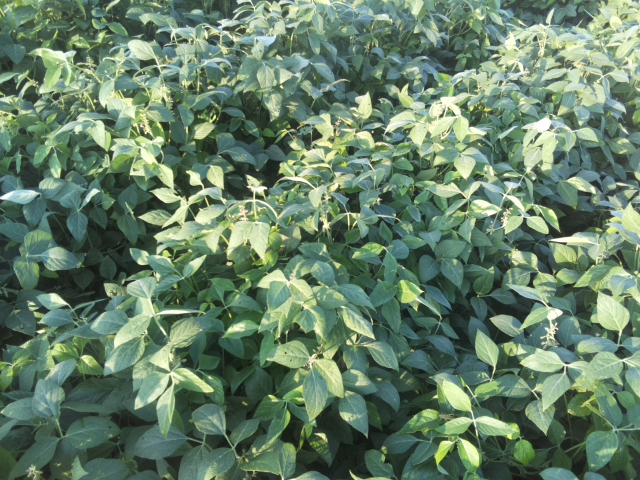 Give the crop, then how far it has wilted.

soybean, leaves with no wilting
